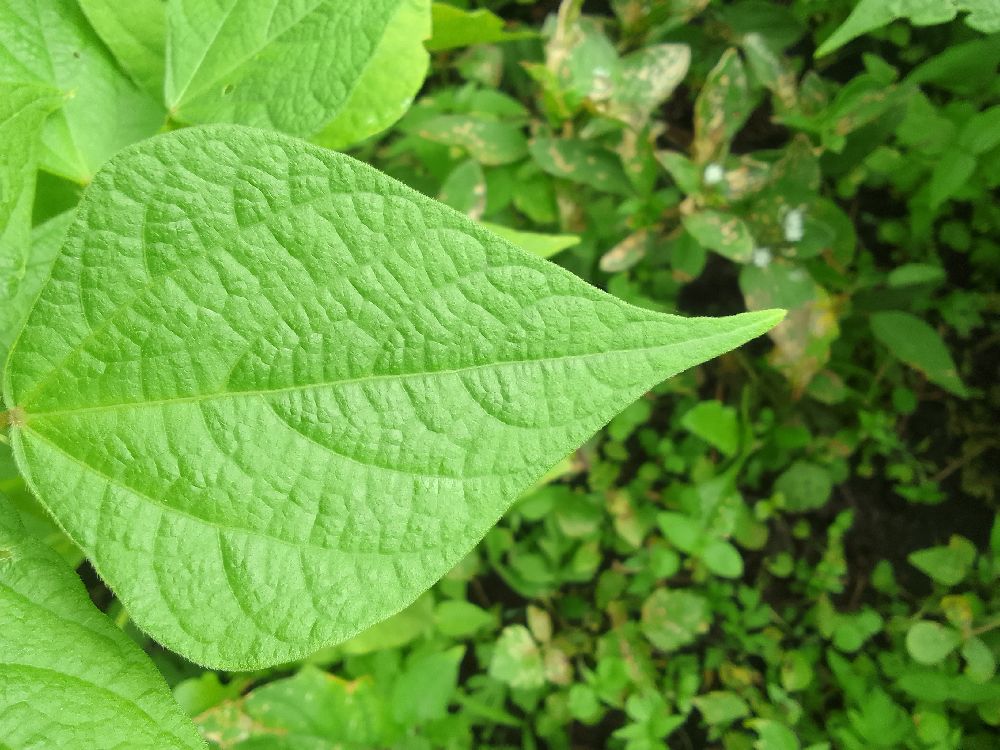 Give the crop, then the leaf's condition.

common bean, healthy
